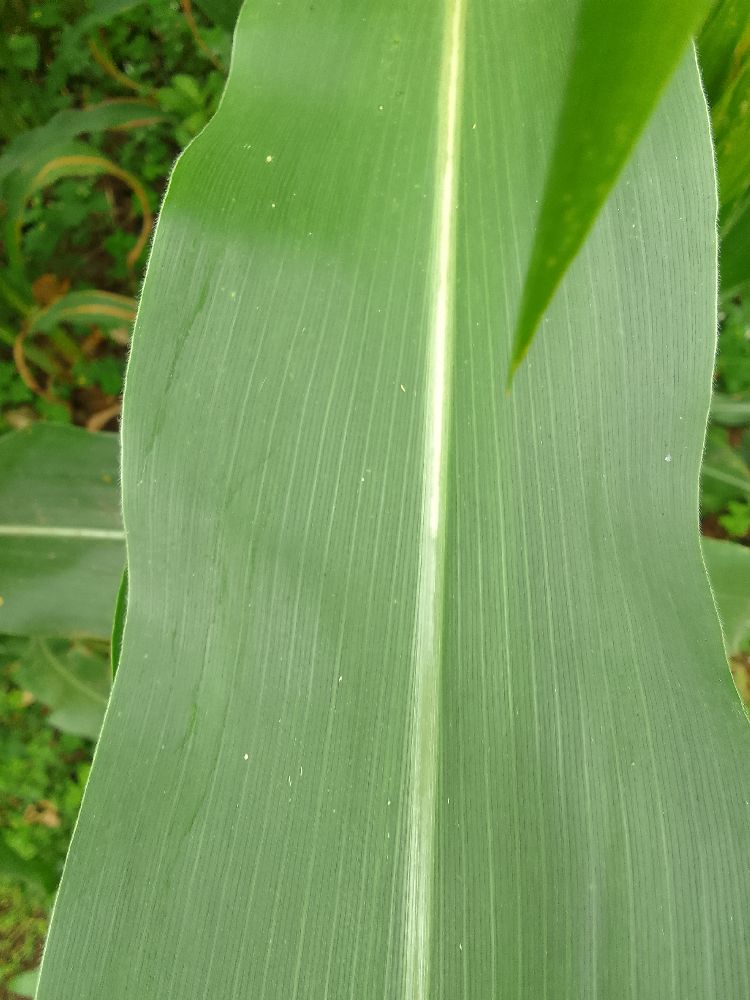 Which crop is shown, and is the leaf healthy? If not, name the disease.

maize, healthy
